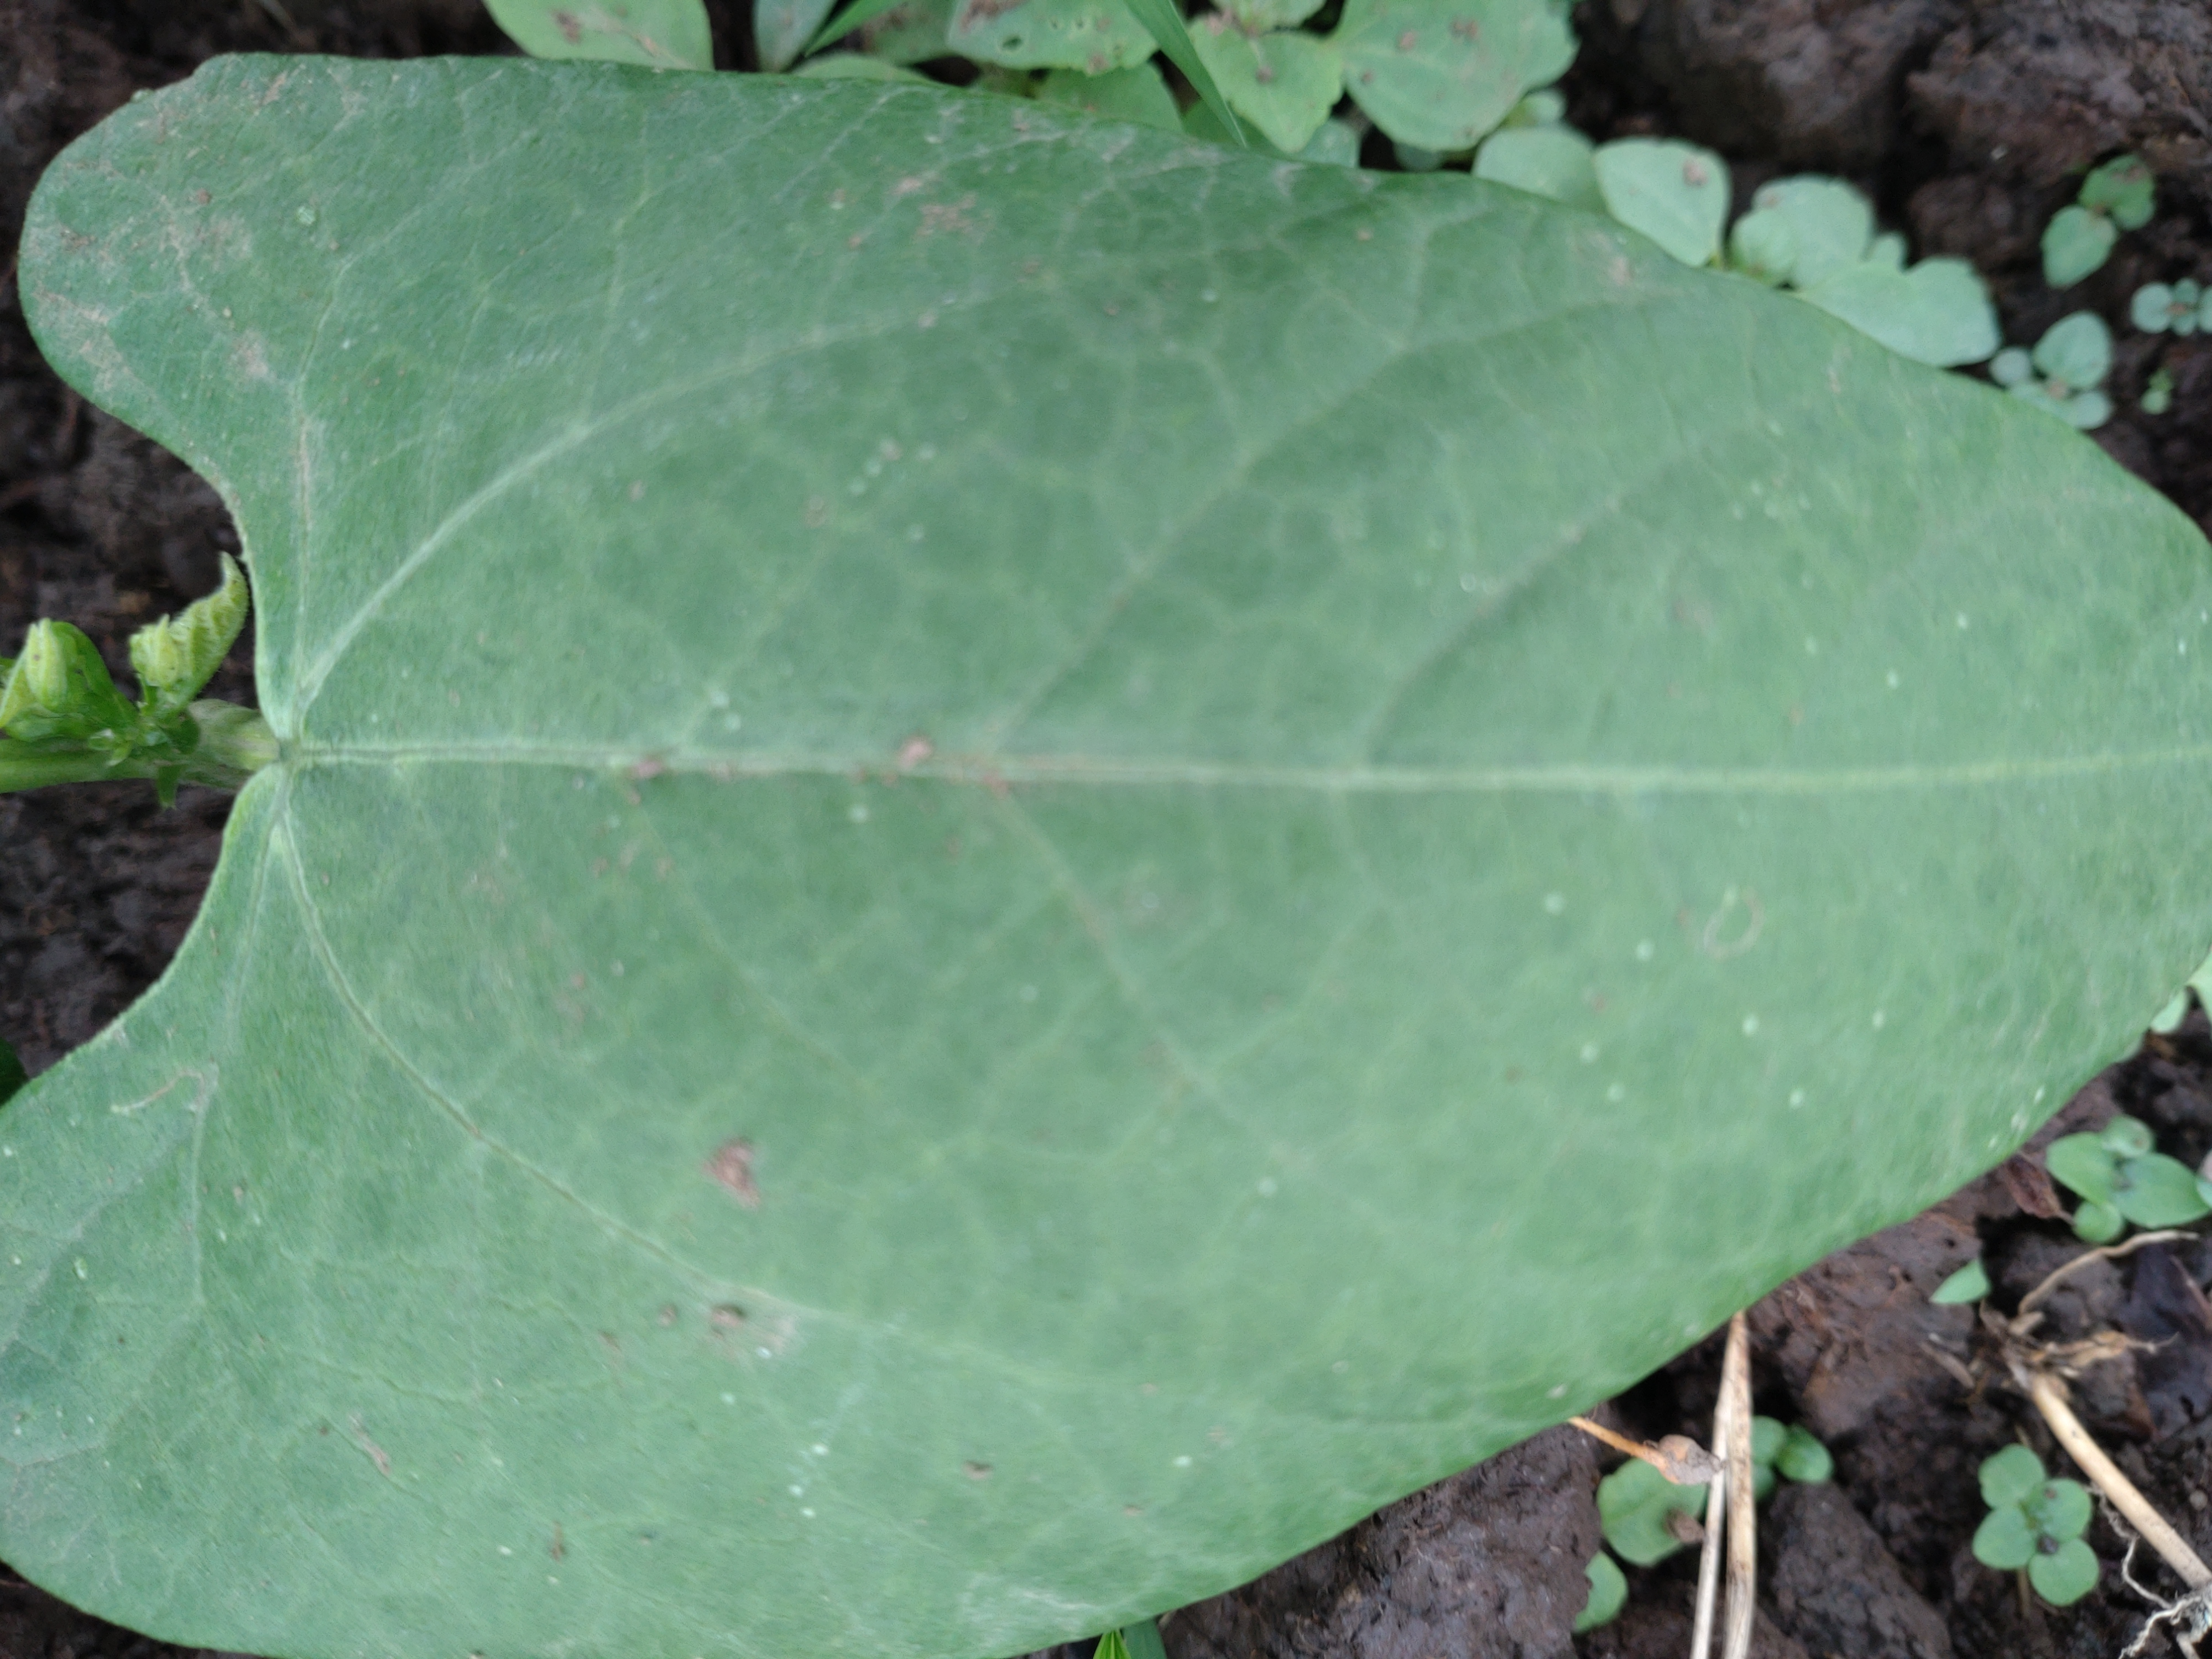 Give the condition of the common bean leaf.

healthy
